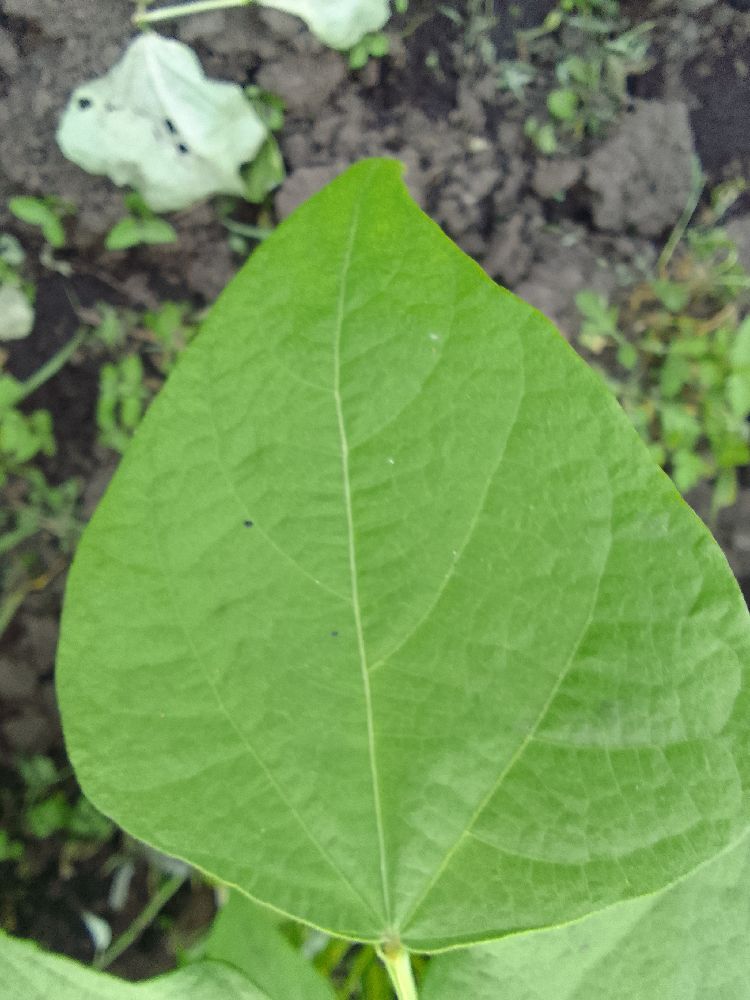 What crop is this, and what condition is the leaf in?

common bean, healthy
